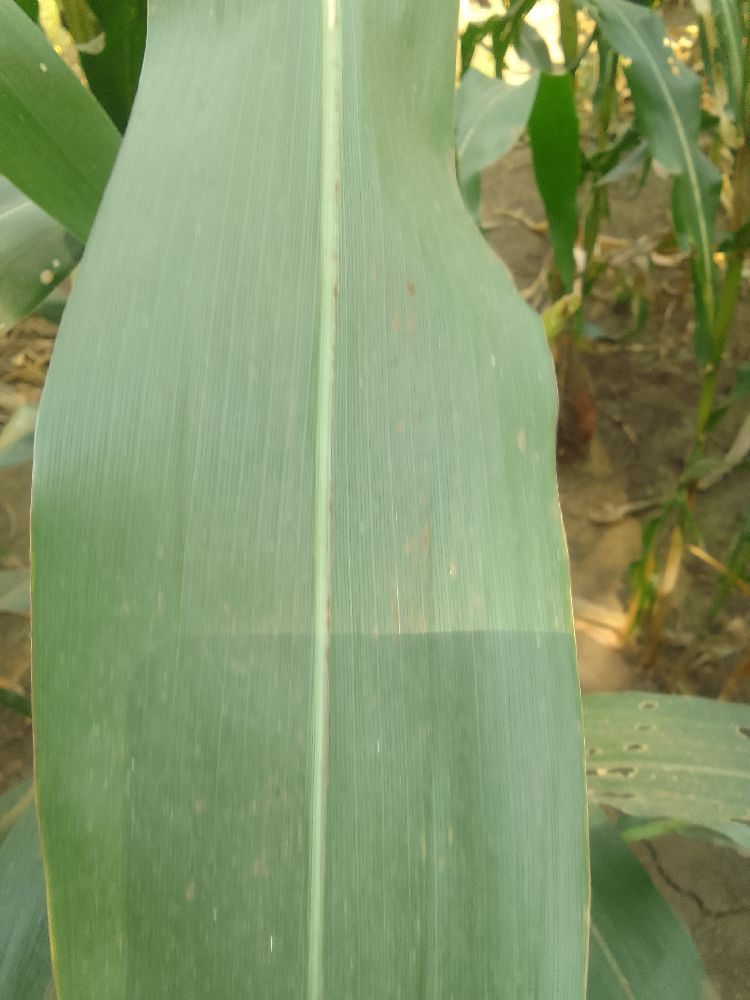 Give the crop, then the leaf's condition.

maize, healthy
